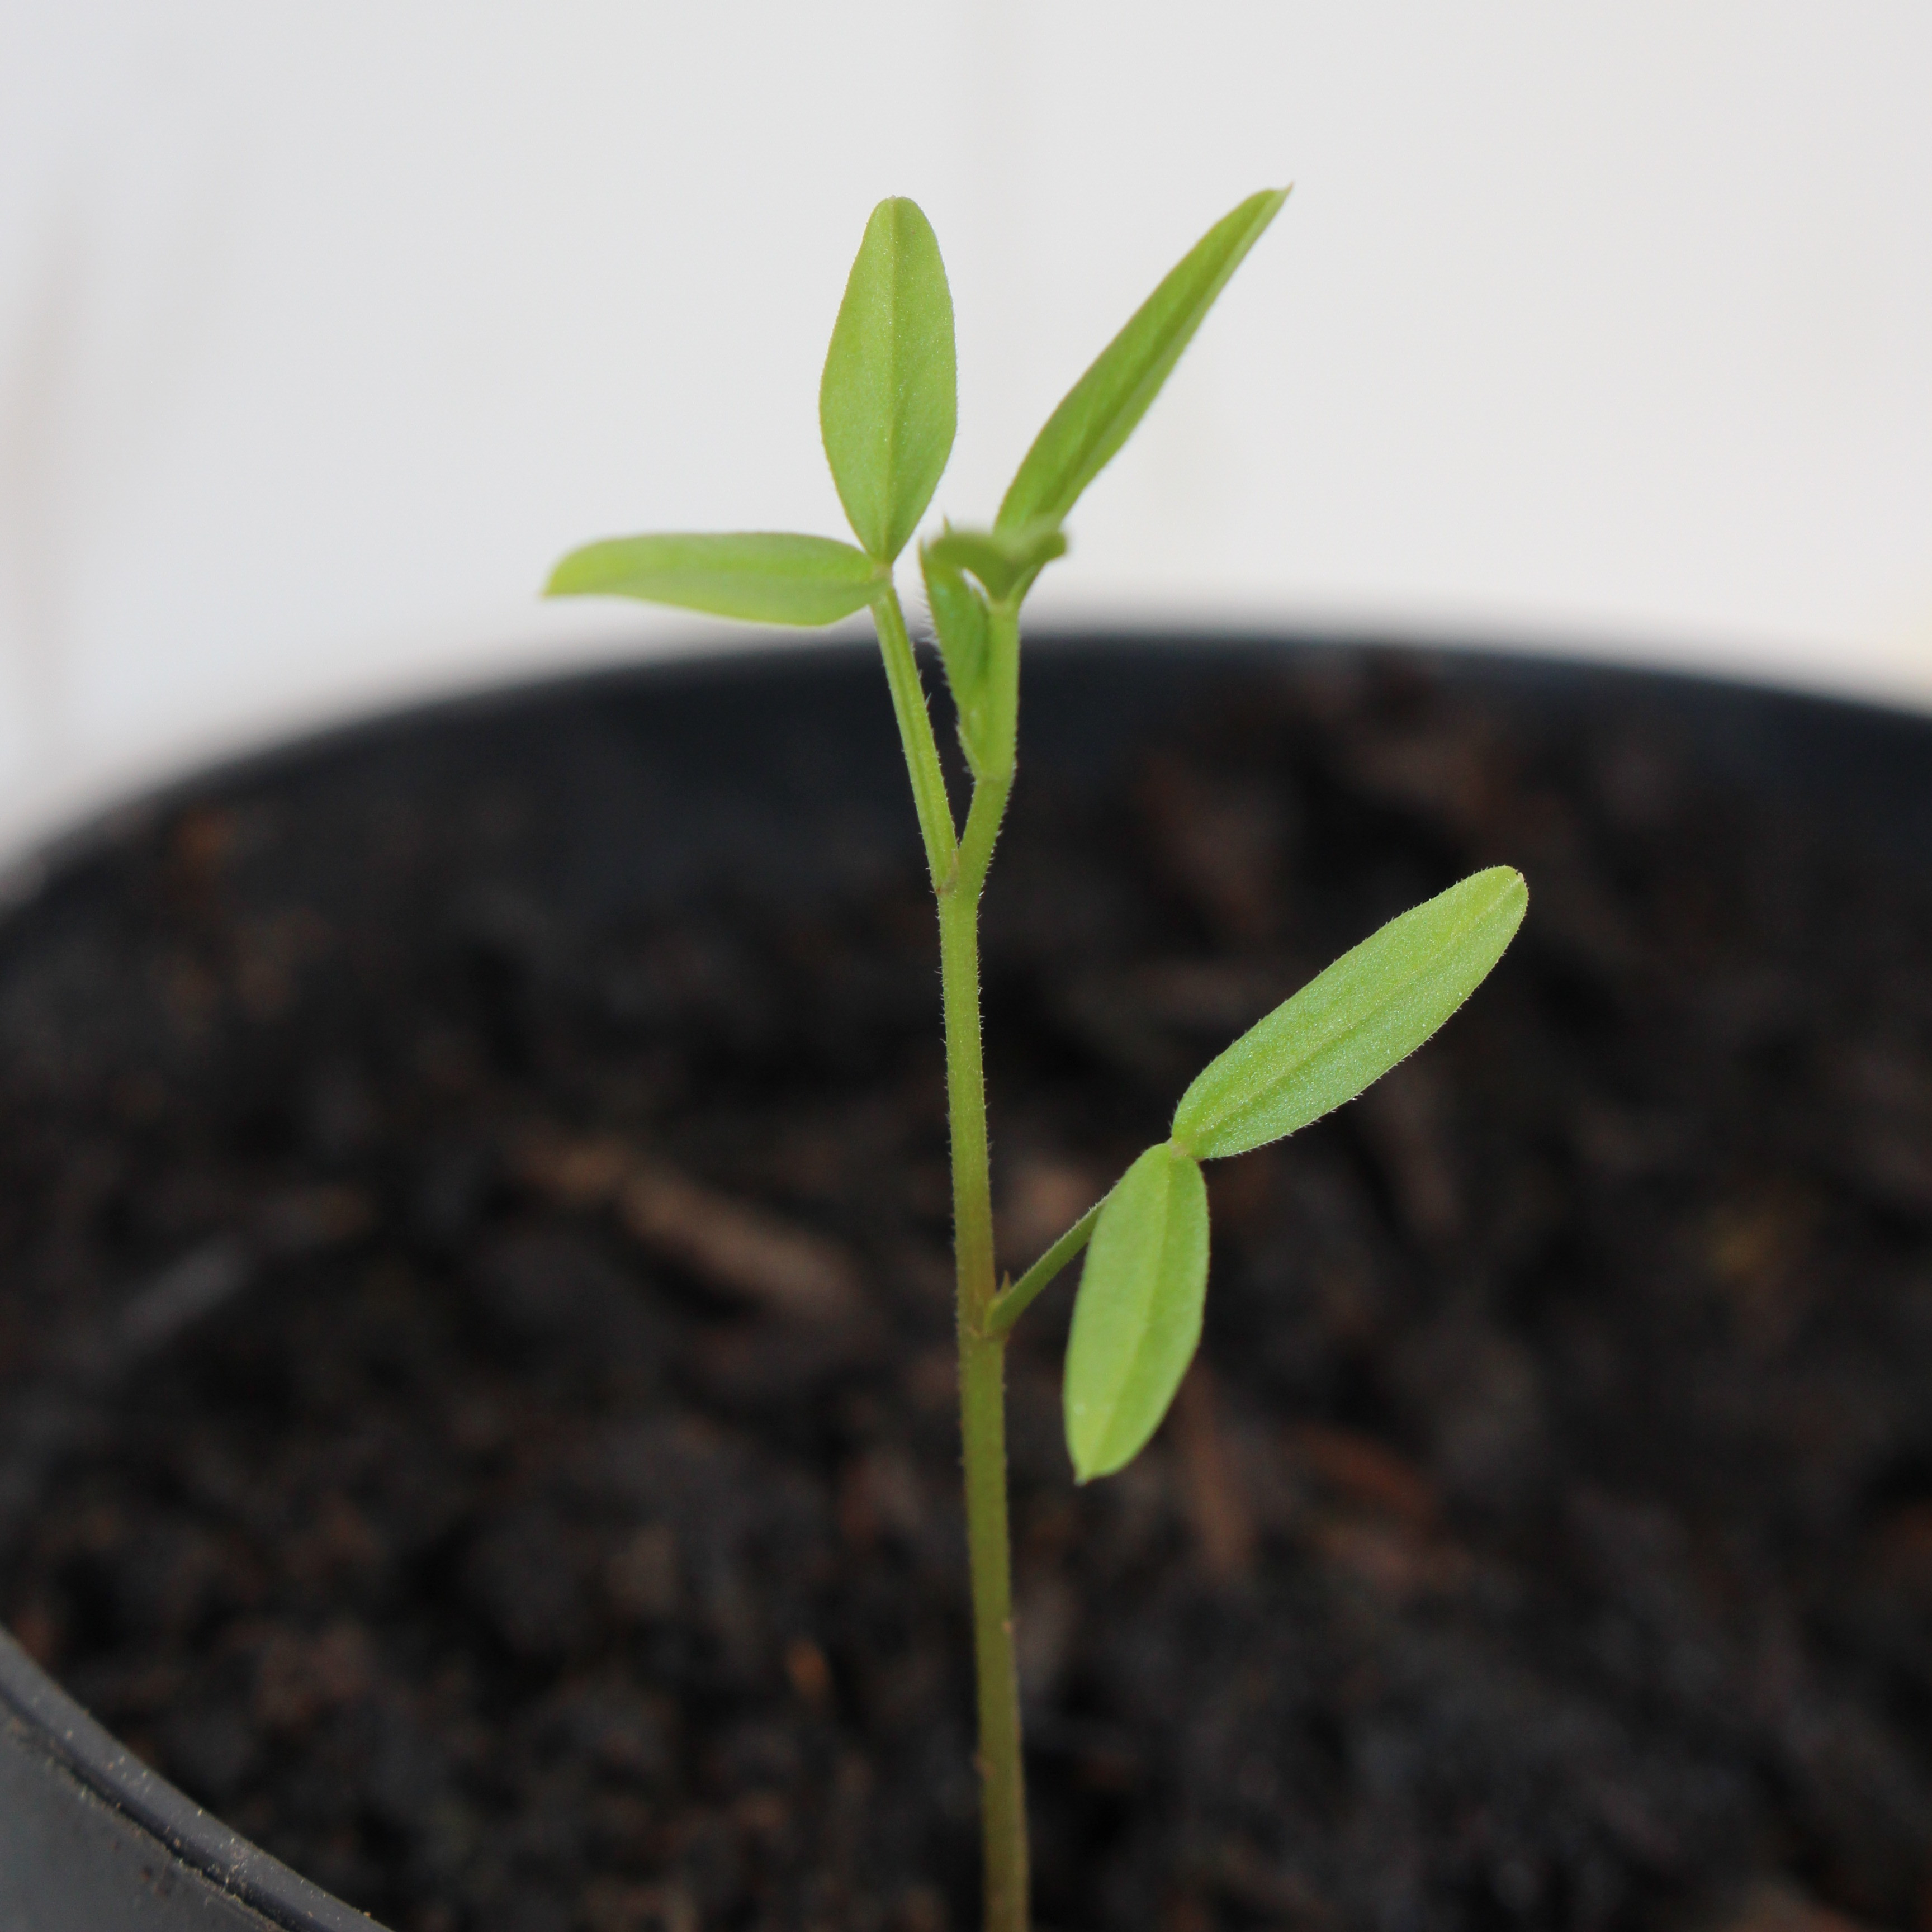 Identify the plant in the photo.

Vicia sativa
